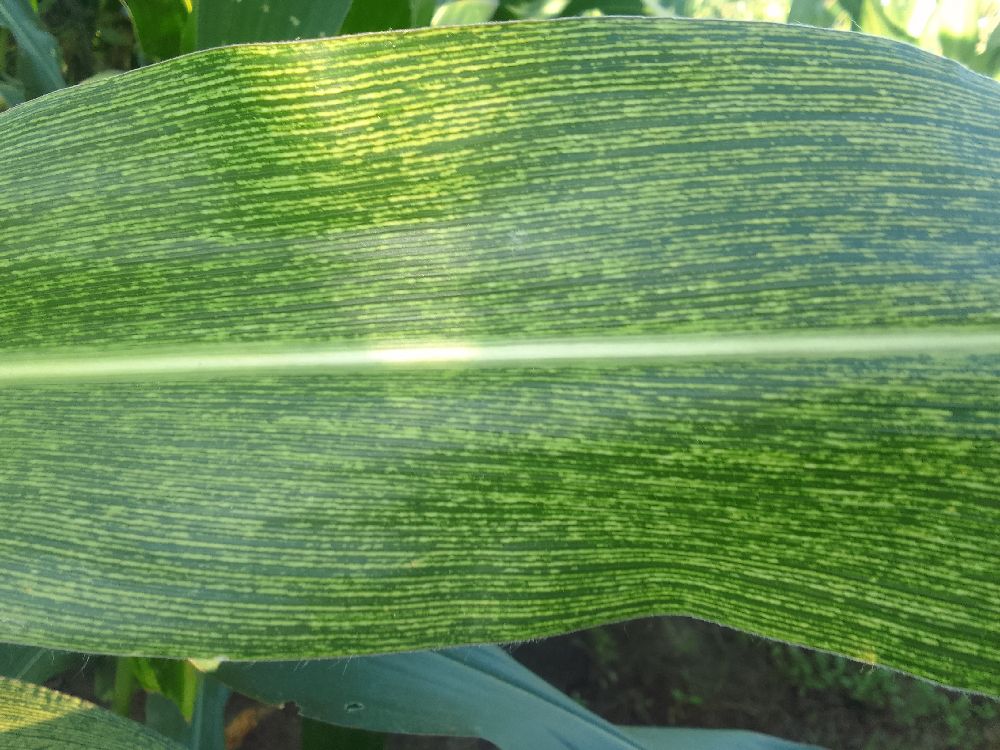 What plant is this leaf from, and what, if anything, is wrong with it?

maize, maize streak virus
